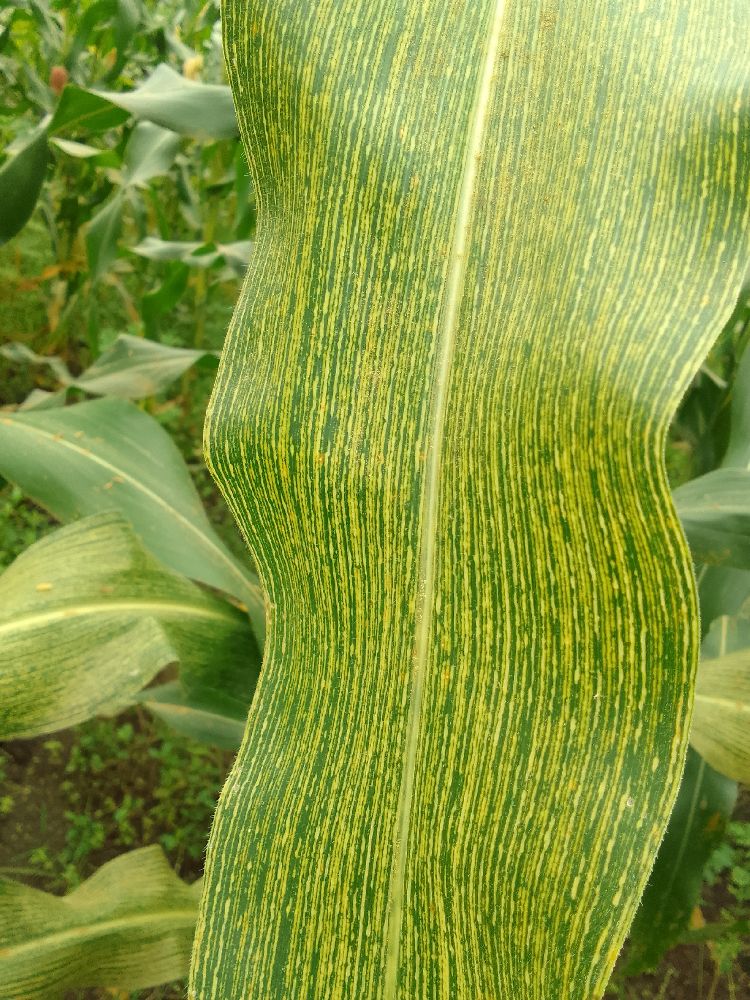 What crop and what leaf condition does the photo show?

maize, maize streak virus
